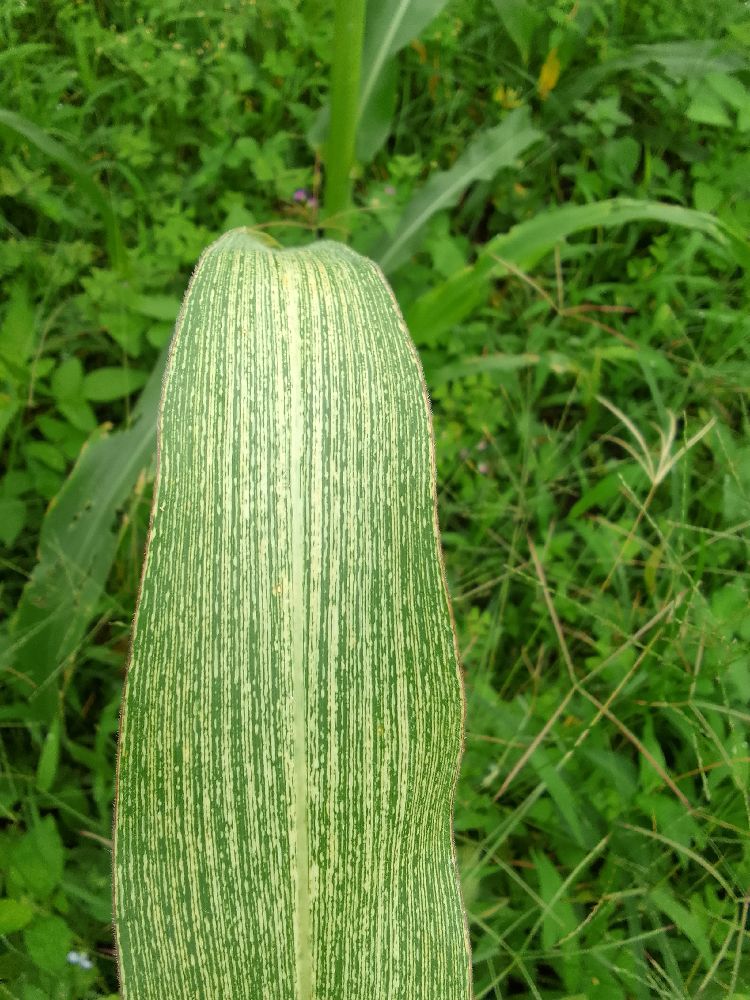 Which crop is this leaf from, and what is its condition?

maize, maize streak virus
